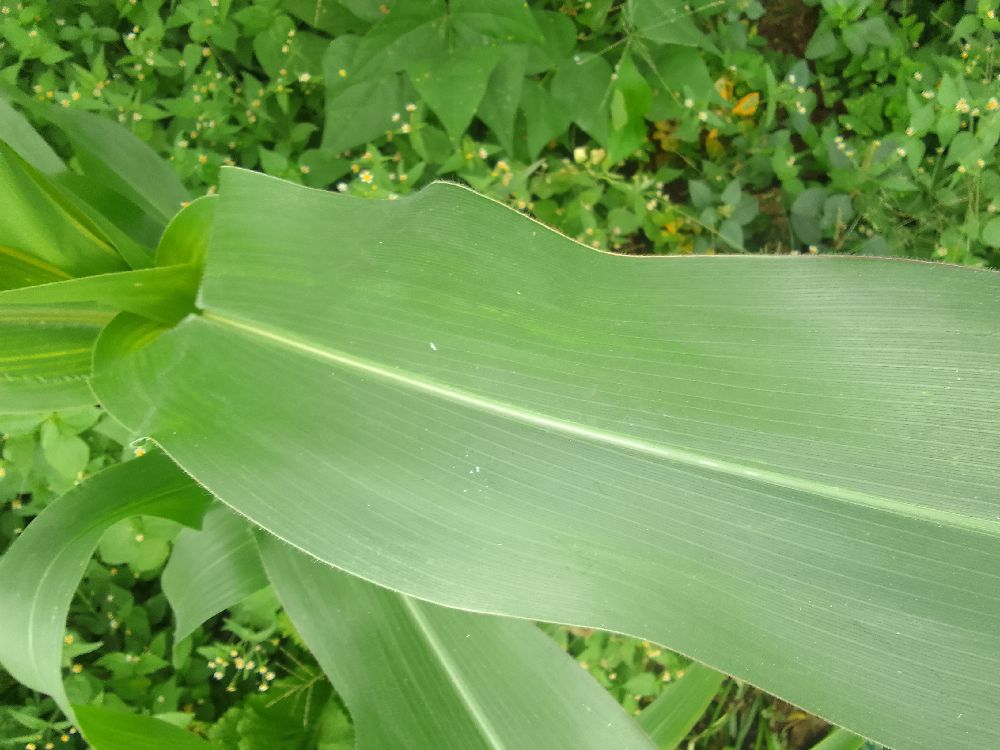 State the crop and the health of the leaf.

maize, healthy
